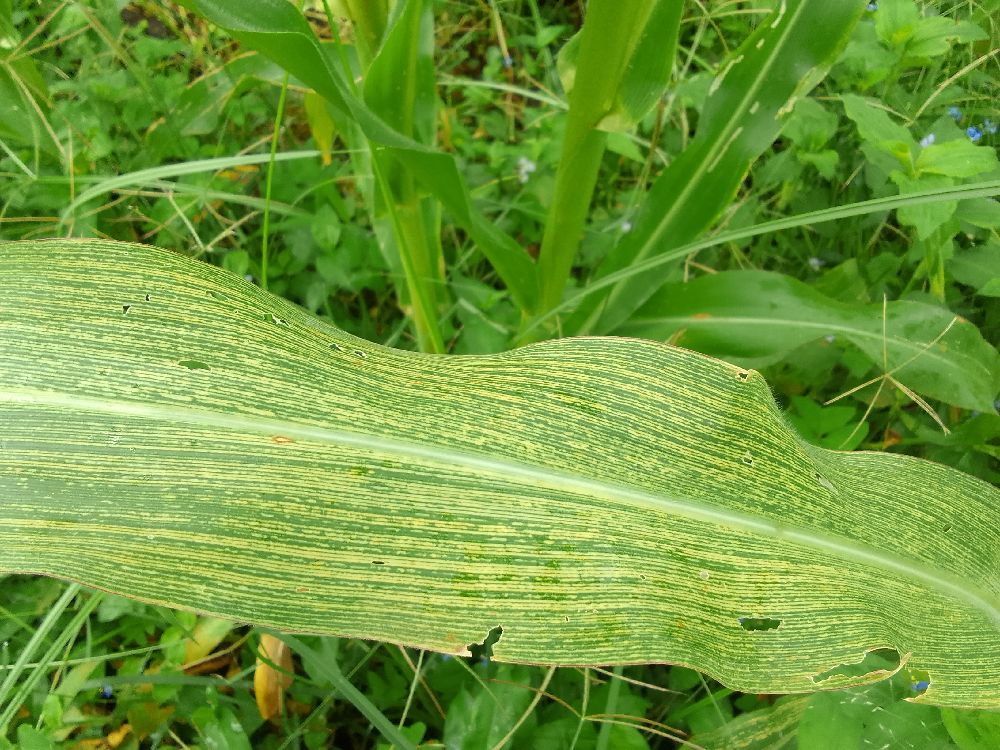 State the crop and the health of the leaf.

maize, maize streak virus
